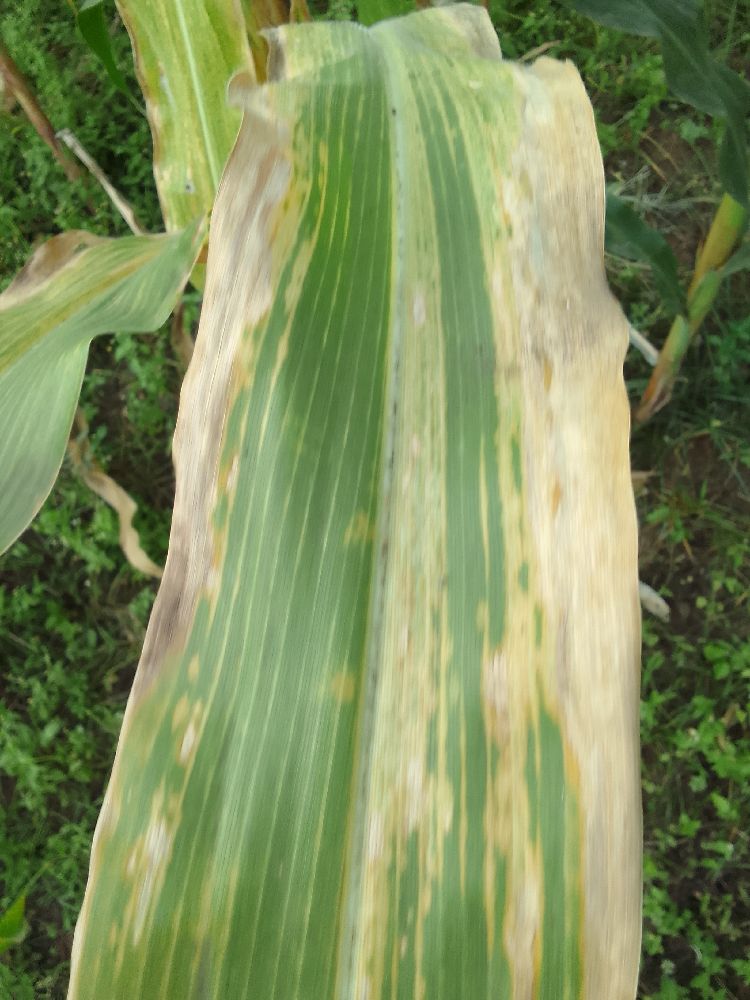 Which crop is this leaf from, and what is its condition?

maize, maize lethal necrosis
